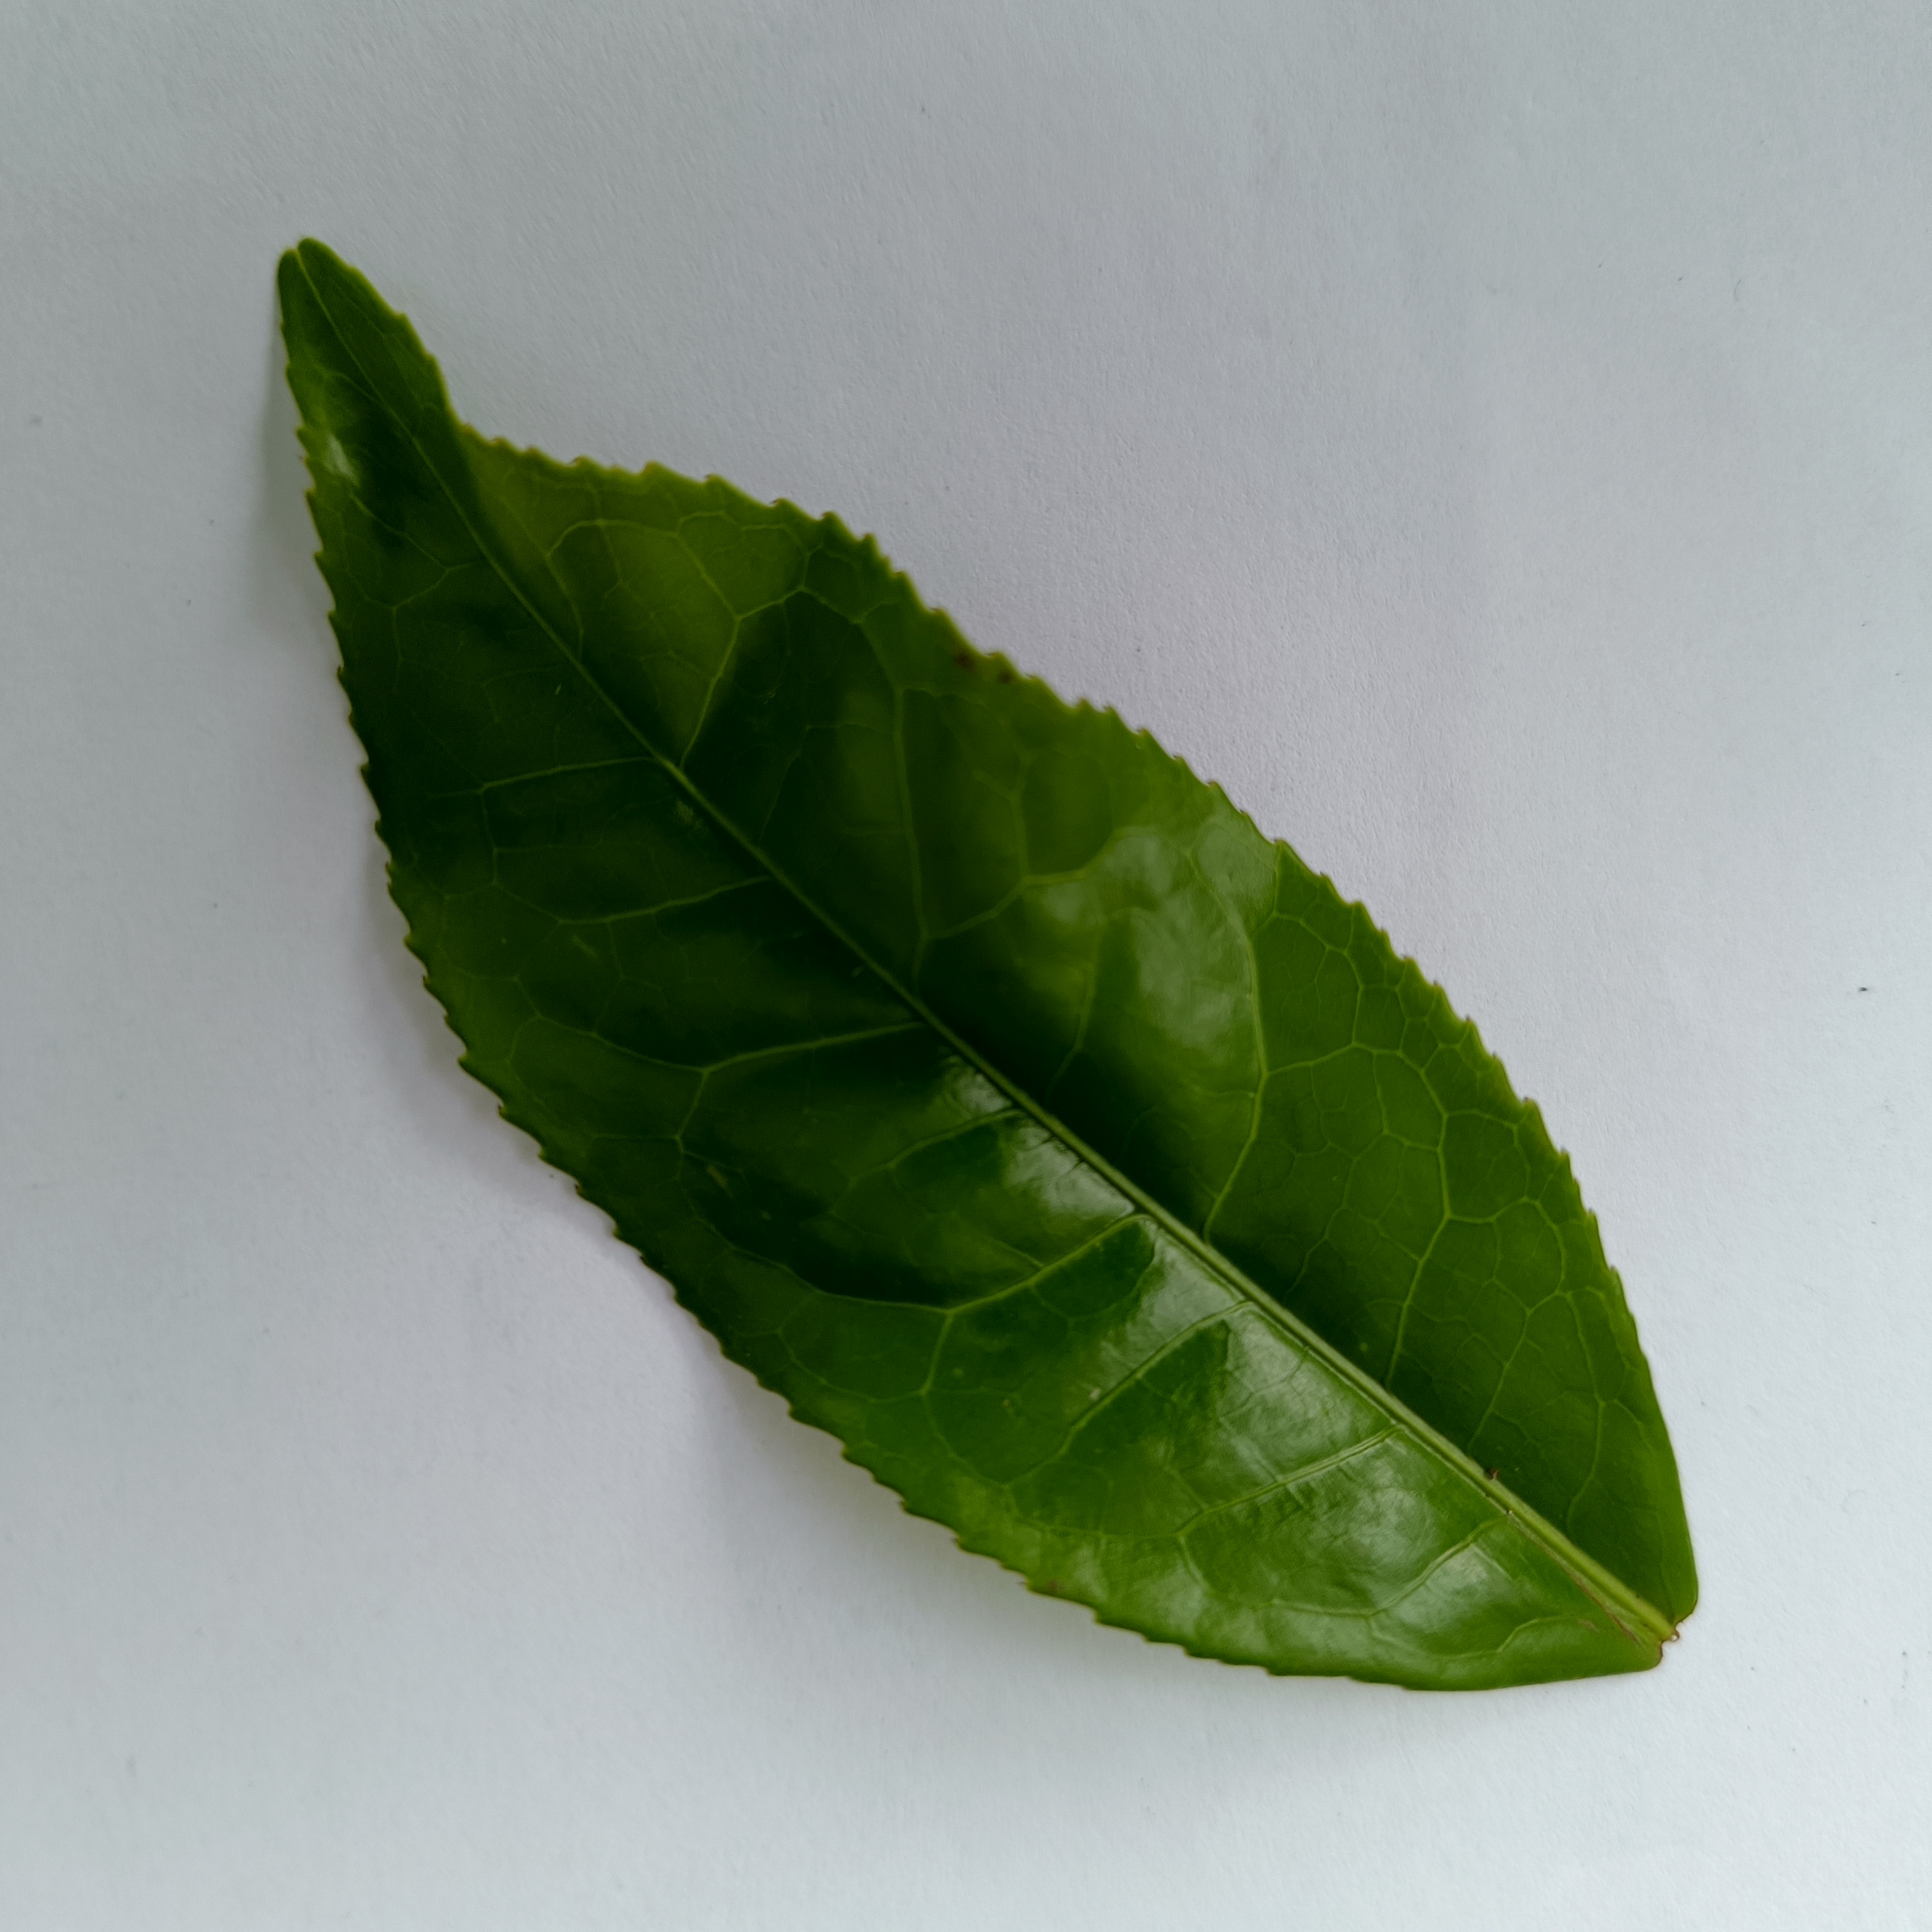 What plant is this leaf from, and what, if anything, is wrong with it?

tea, healthy
